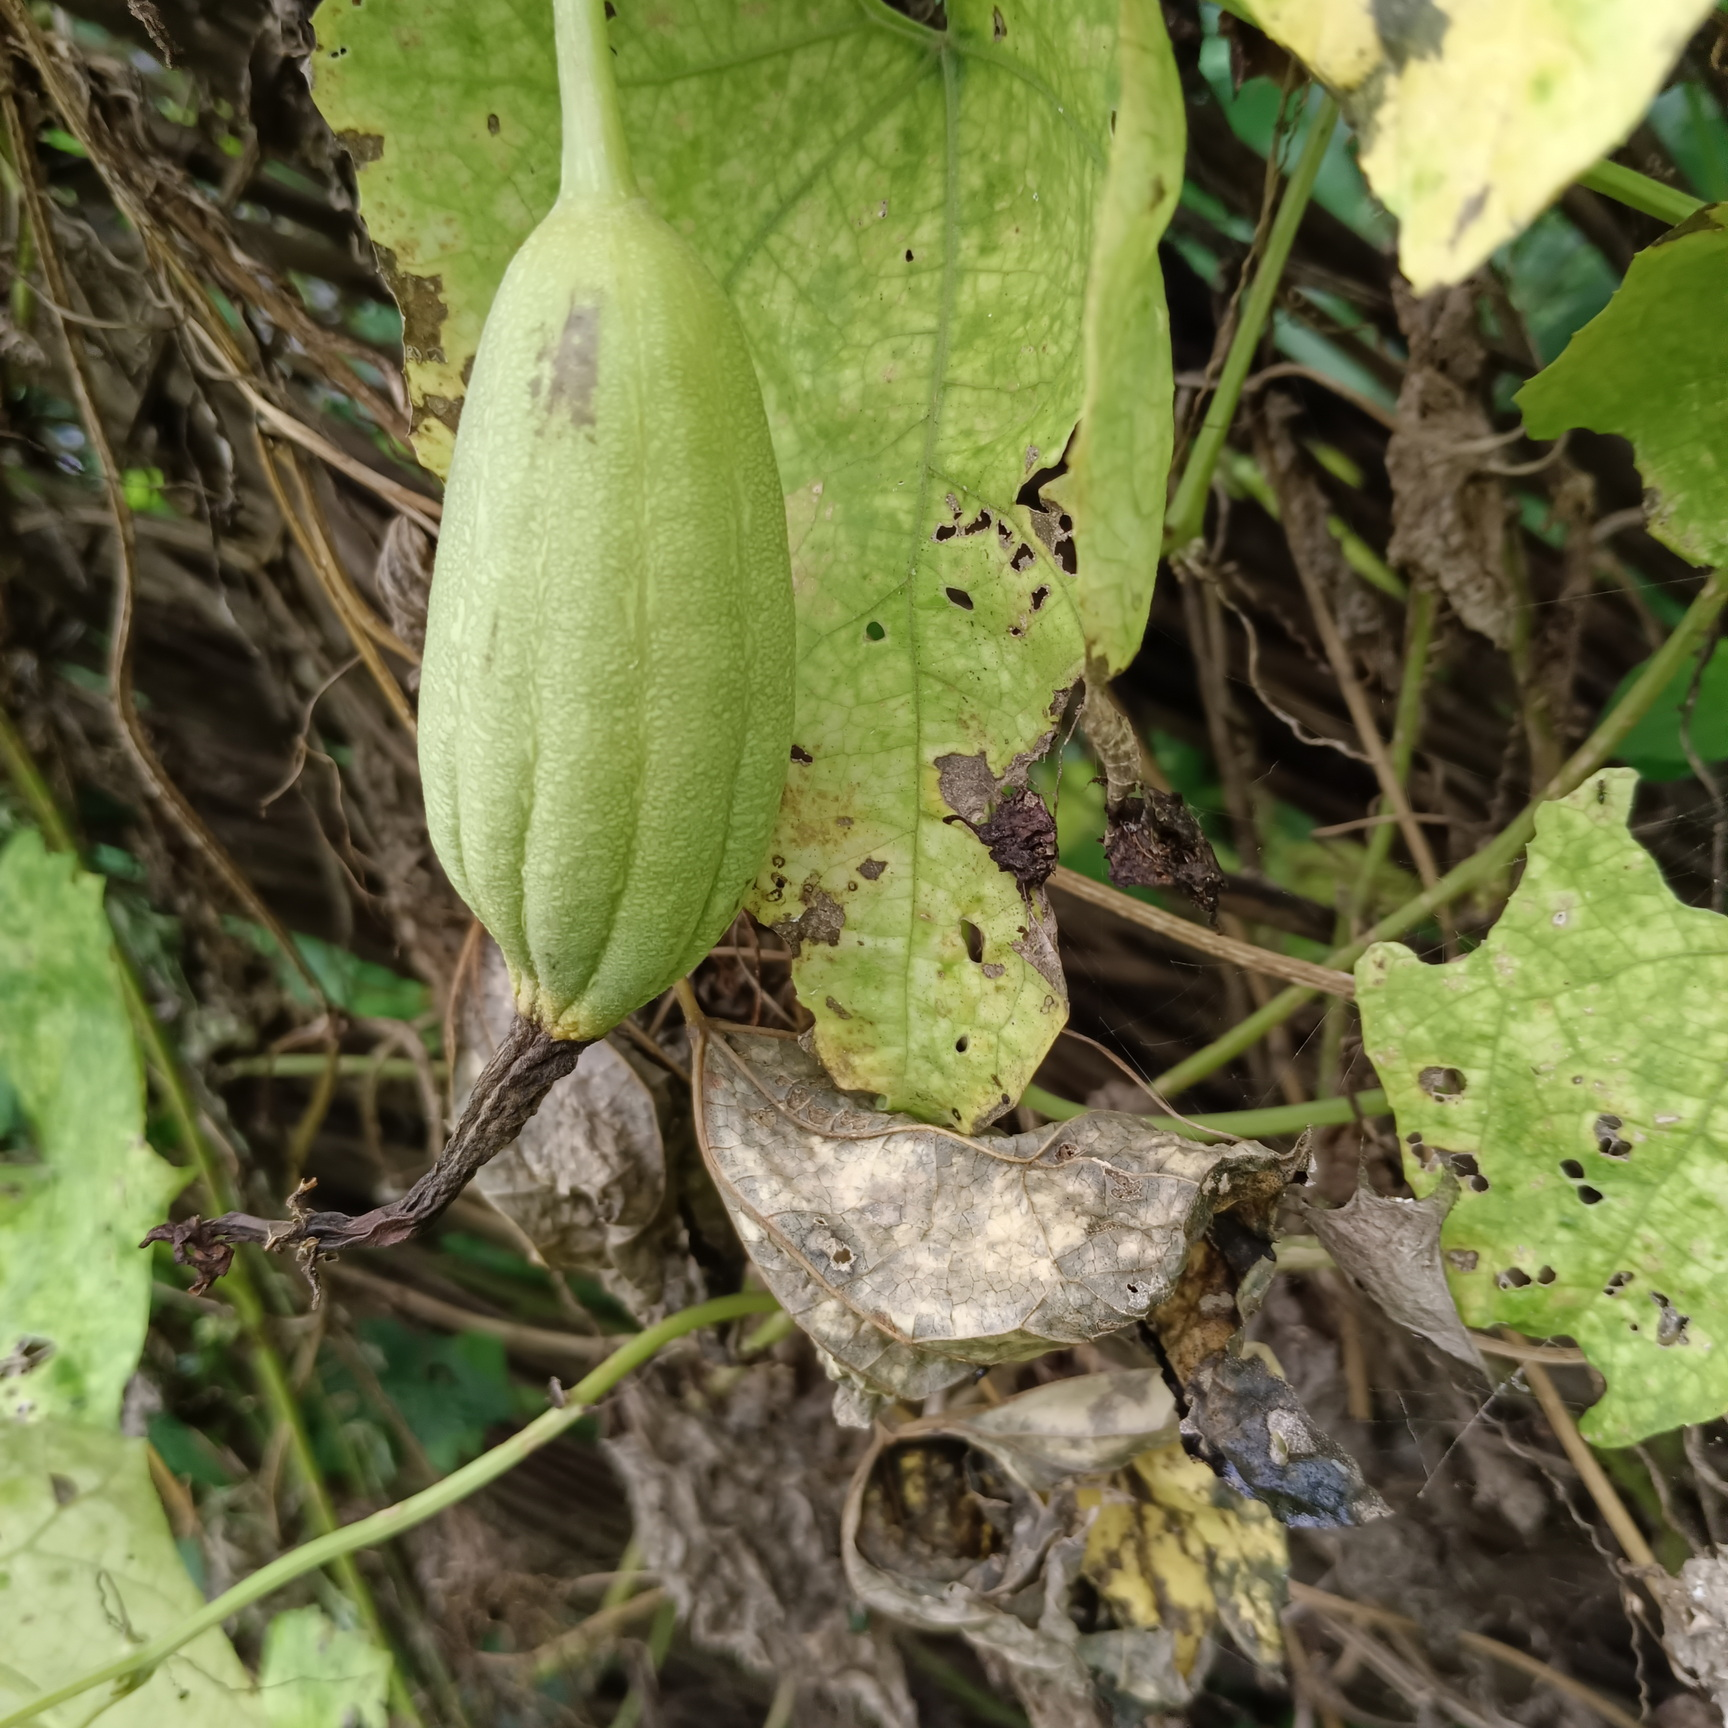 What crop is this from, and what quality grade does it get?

luffa, faulty
